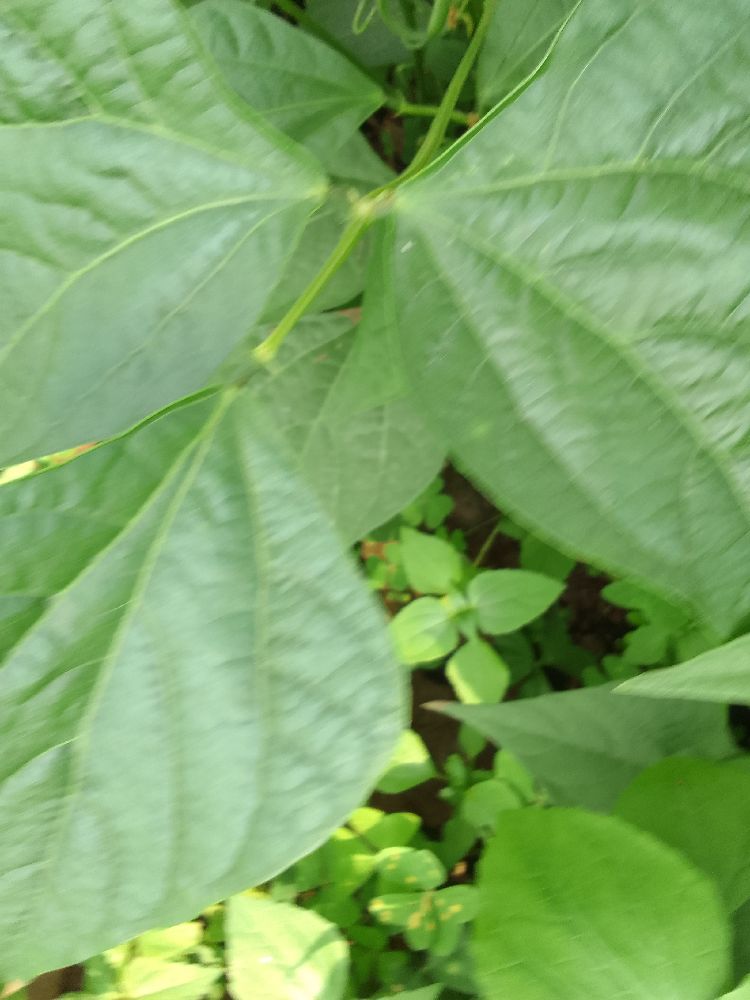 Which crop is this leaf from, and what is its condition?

common bean, healthy
